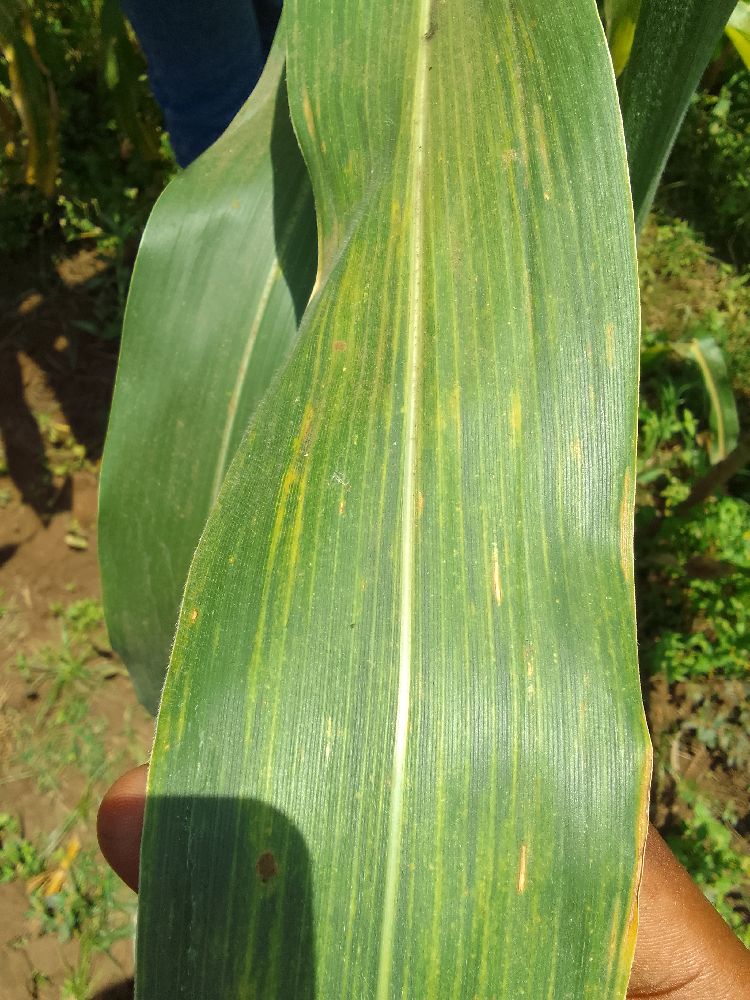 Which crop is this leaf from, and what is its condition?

maize, maize lethal necrosis
